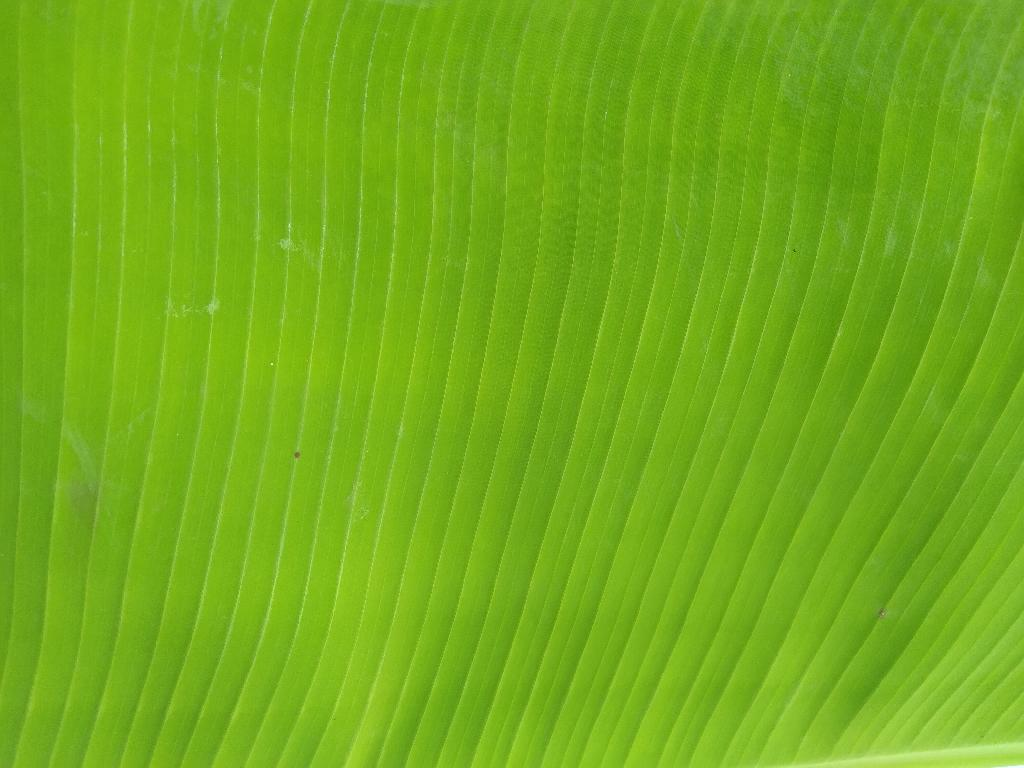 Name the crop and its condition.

banana, healthy
